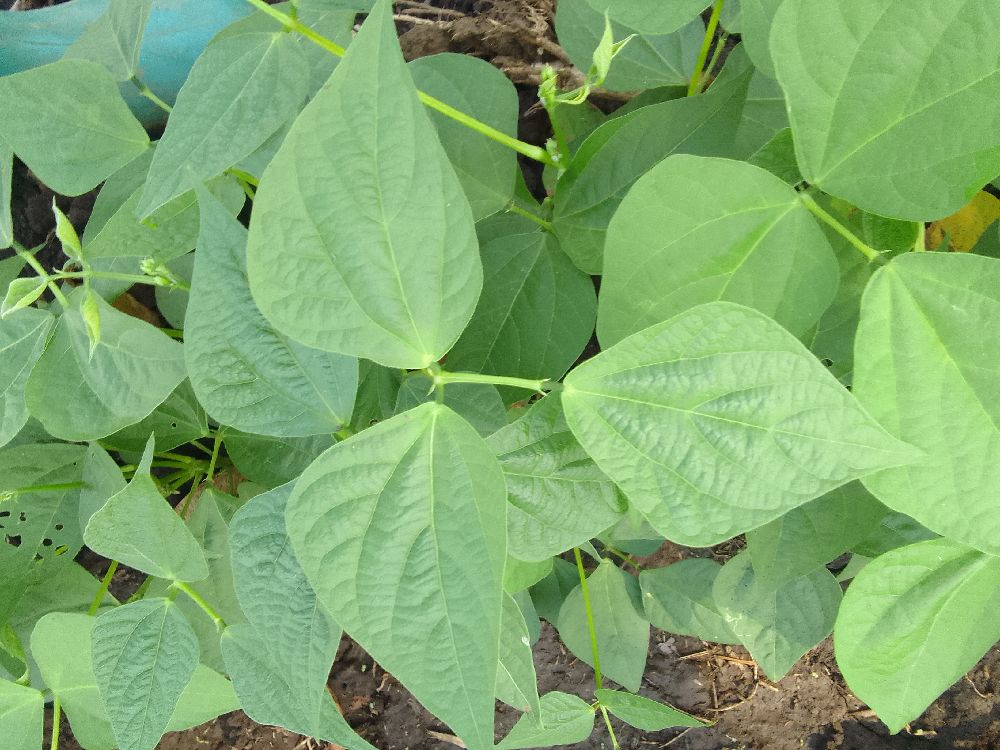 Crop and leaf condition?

common bean, healthy
